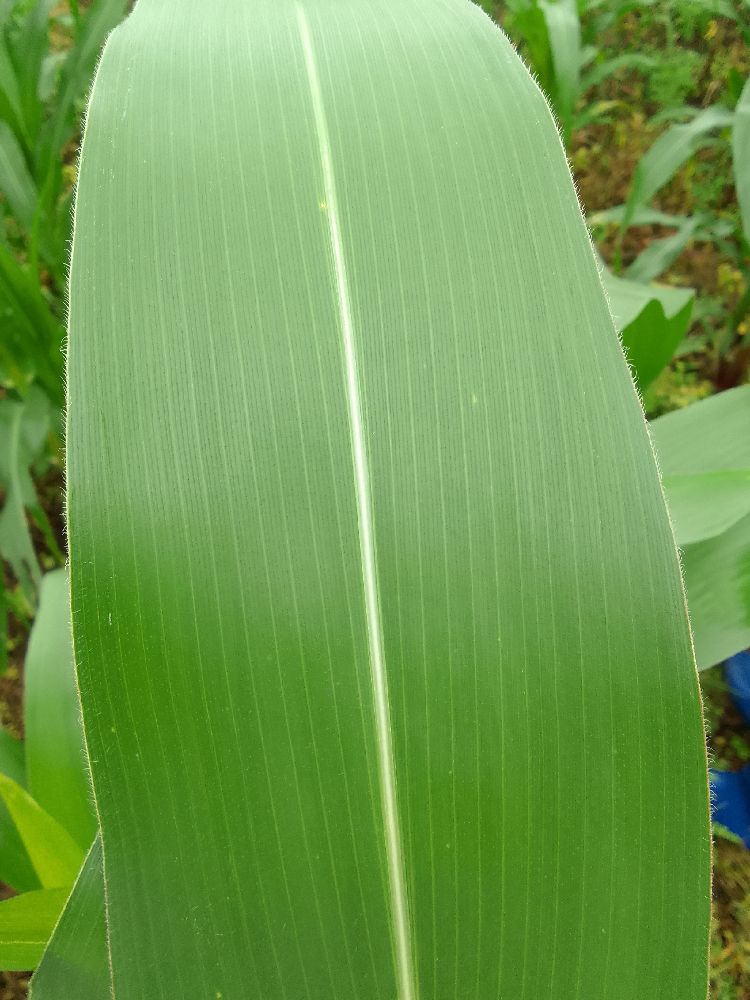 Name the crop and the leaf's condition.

maize, healthy
